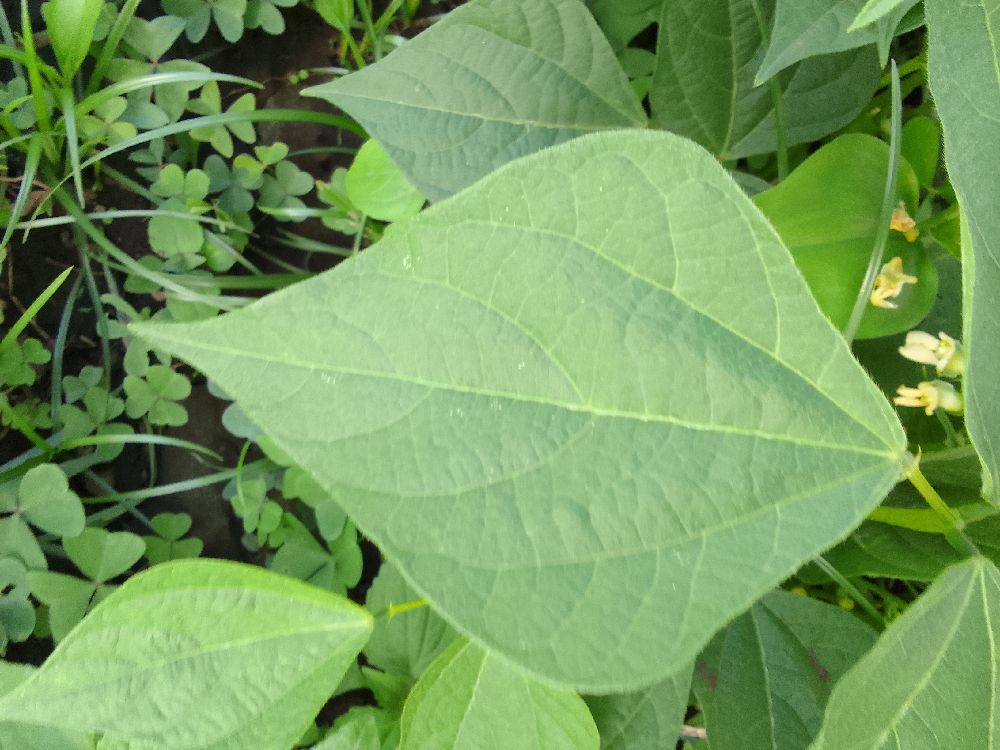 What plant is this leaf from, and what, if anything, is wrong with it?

common bean, healthy
